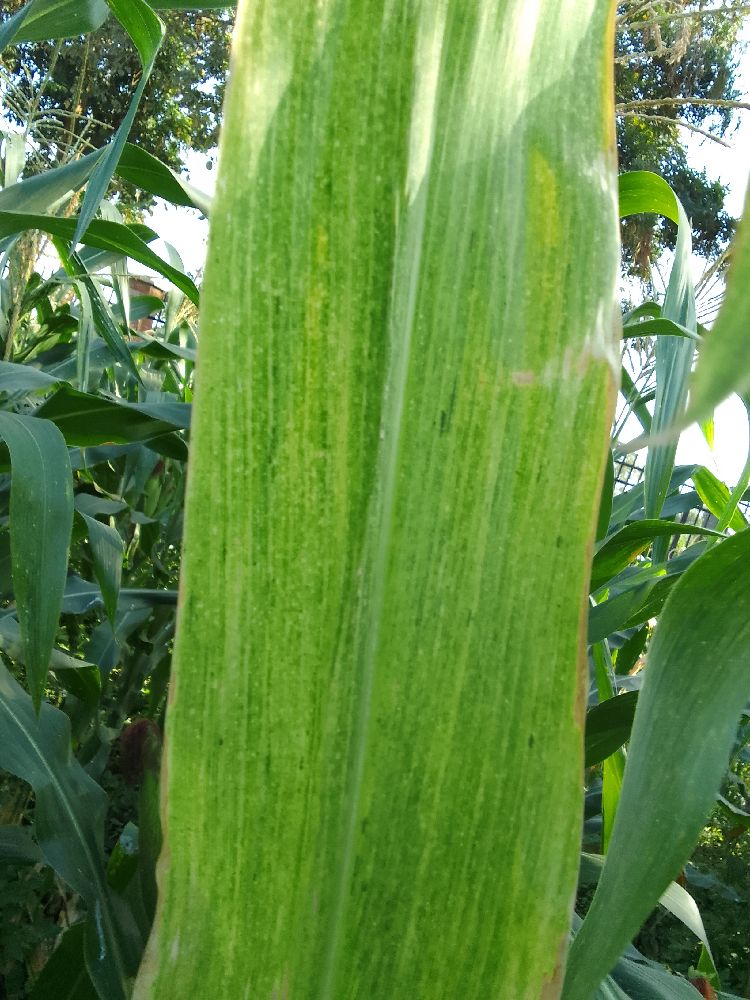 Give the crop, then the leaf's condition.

maize, maize lethal necrosis
